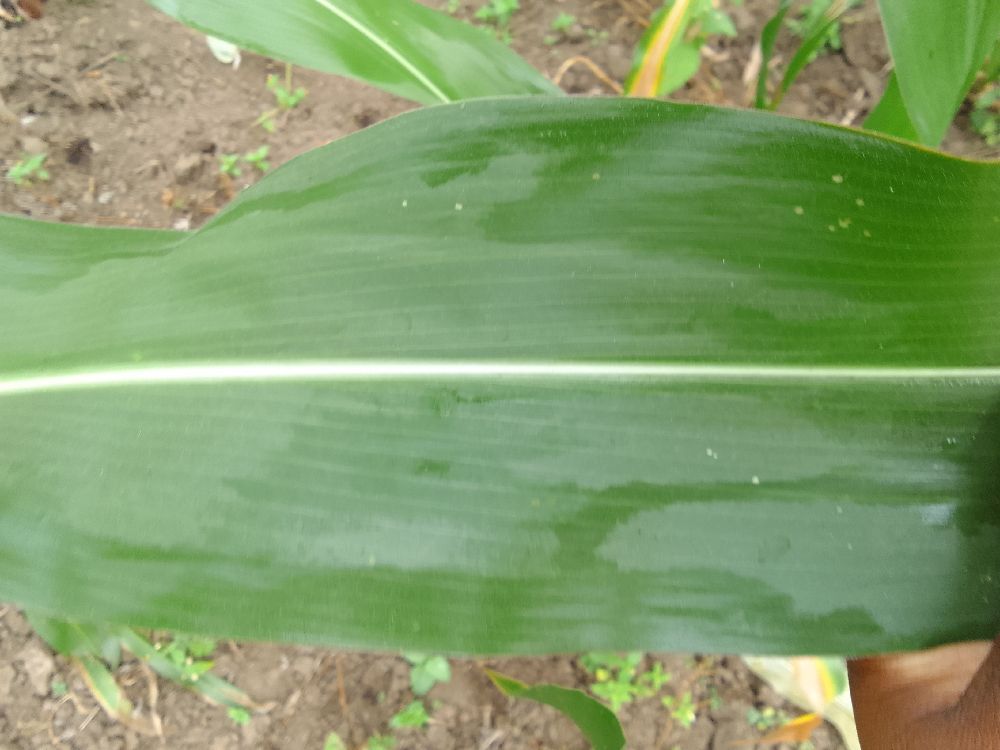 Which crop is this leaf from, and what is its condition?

maize, healthy
